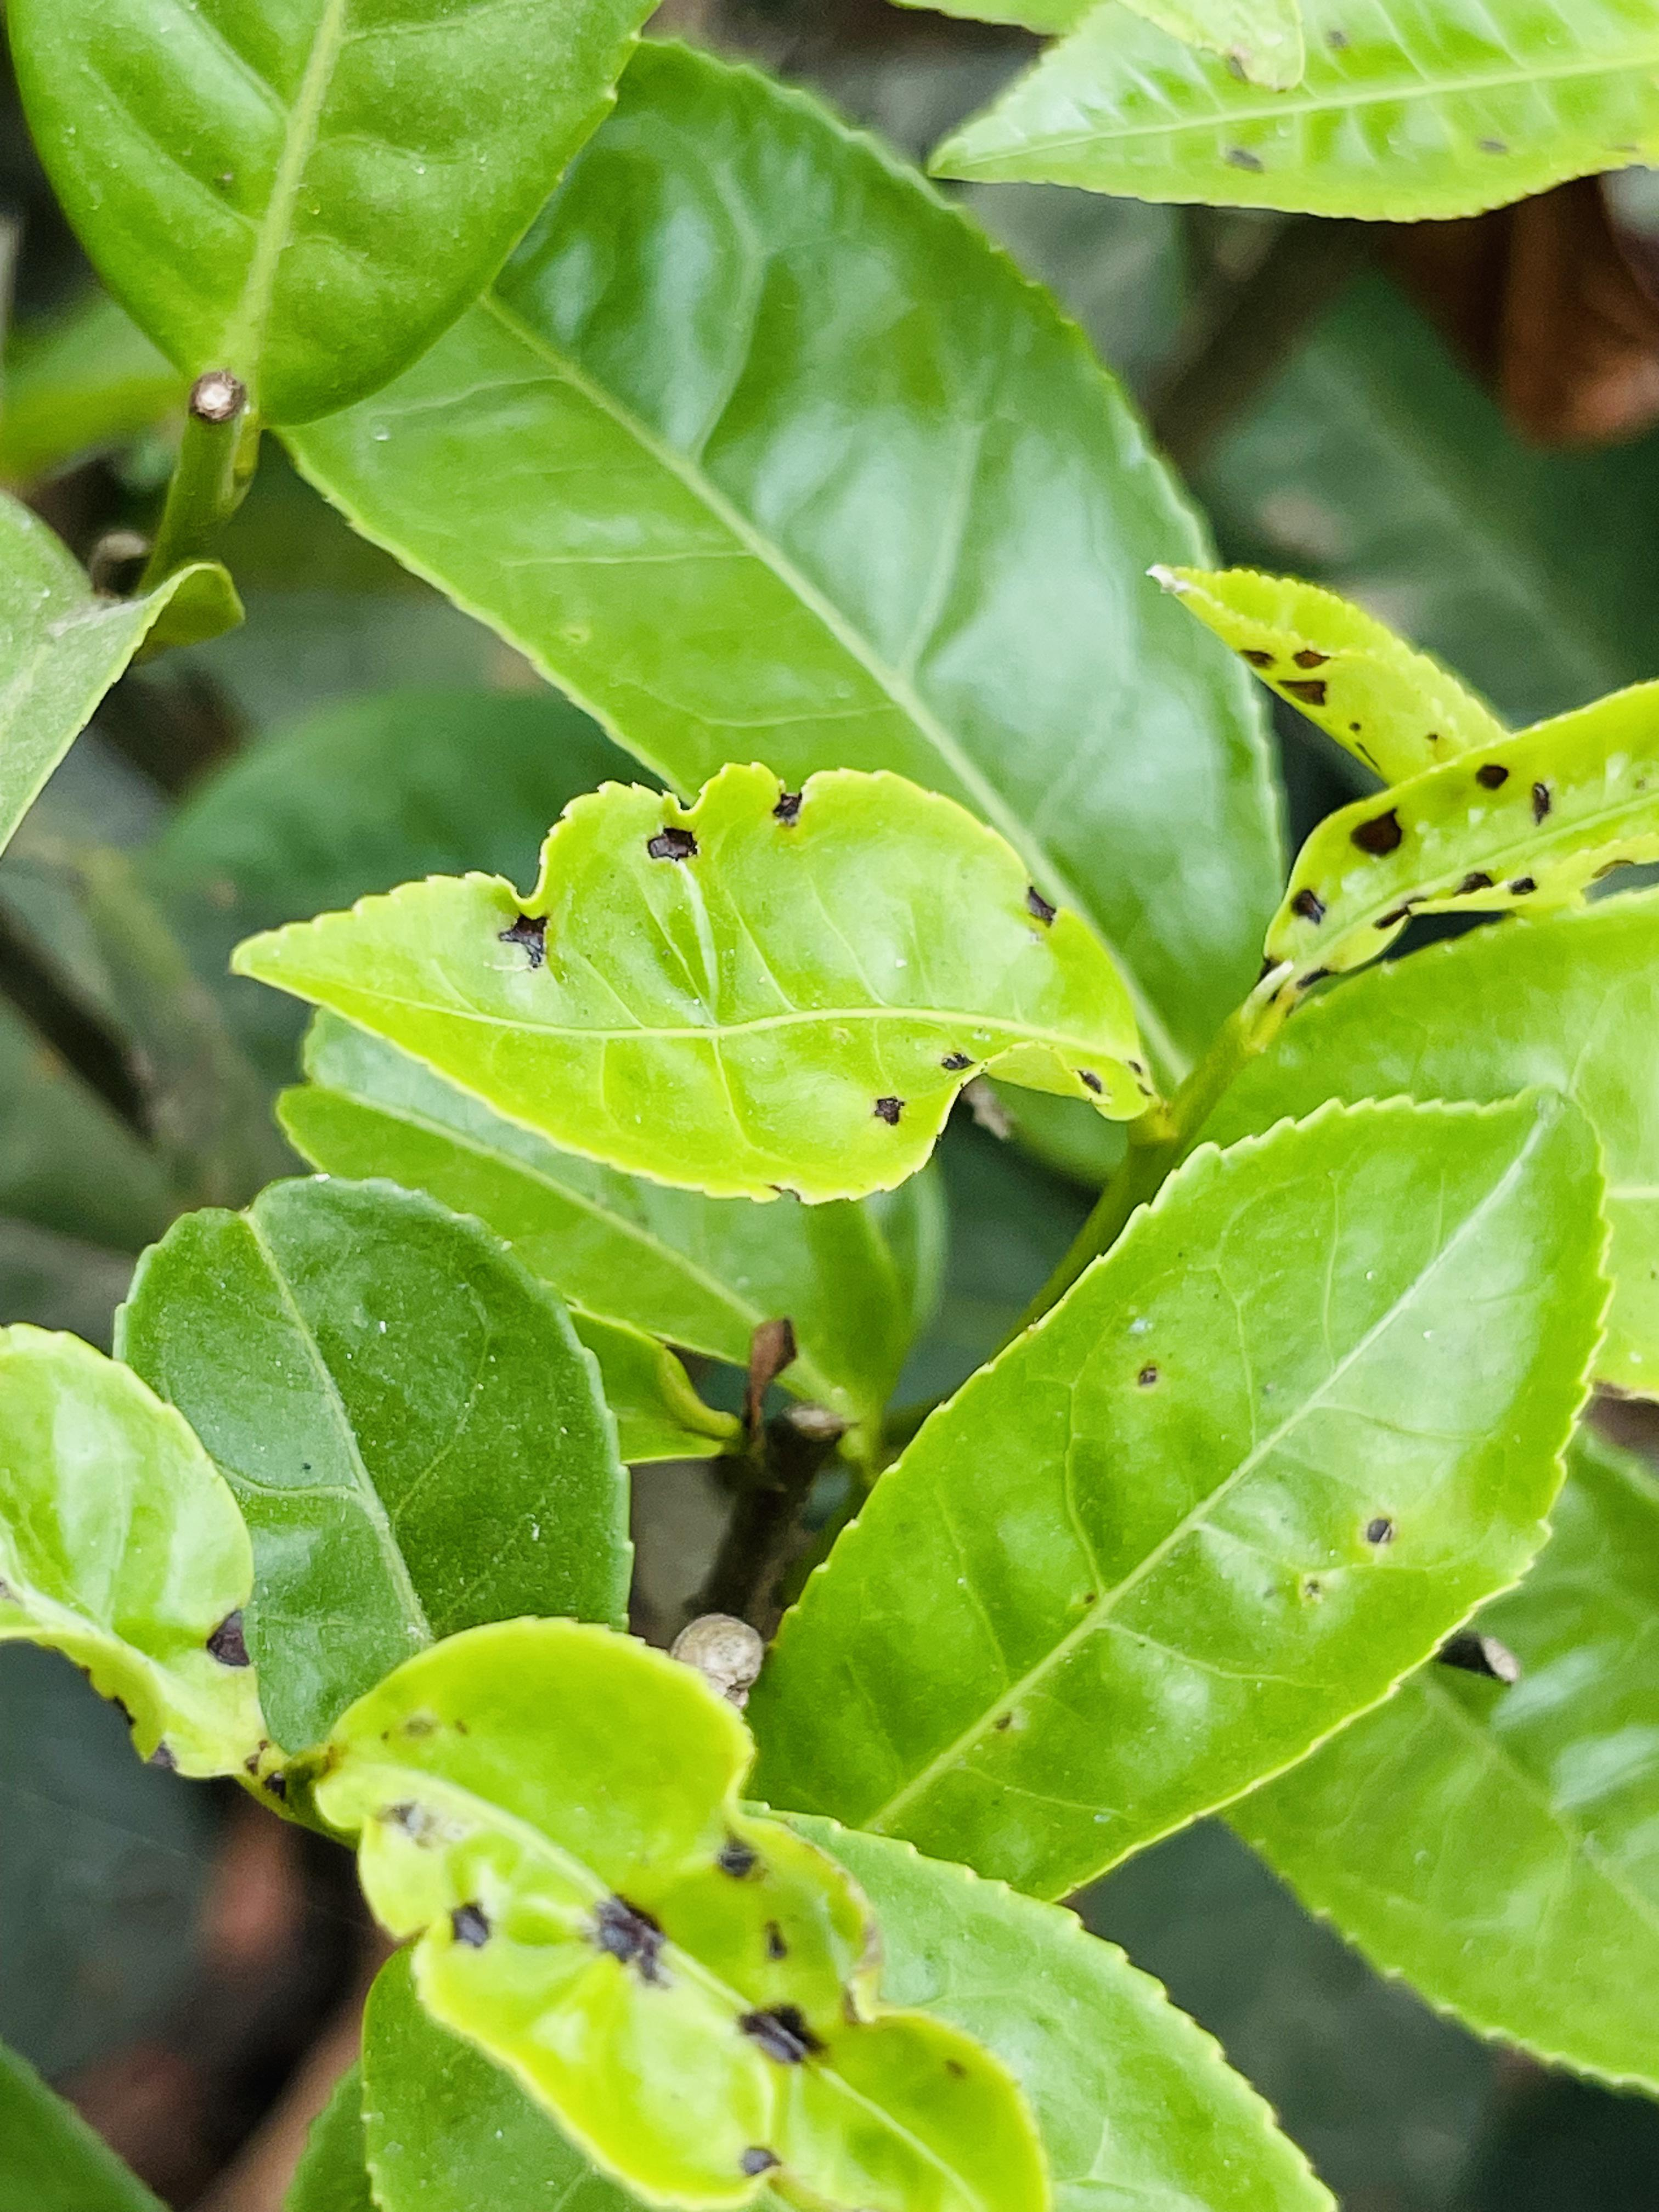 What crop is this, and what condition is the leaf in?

tea, helopeltis
